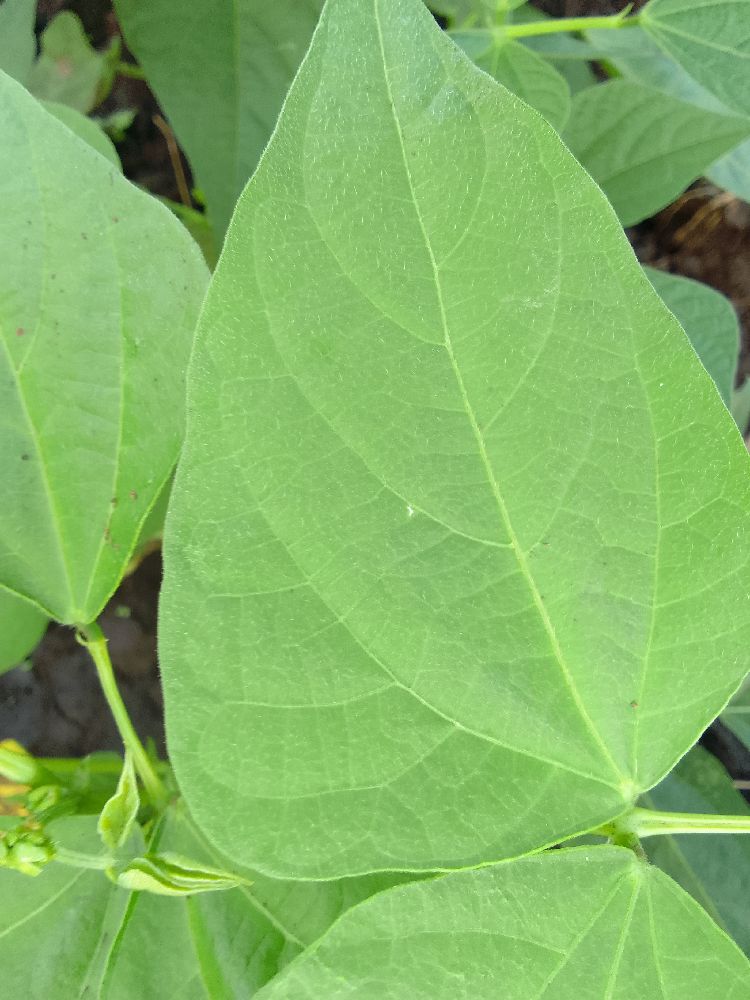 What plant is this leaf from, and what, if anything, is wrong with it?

common bean, healthy
